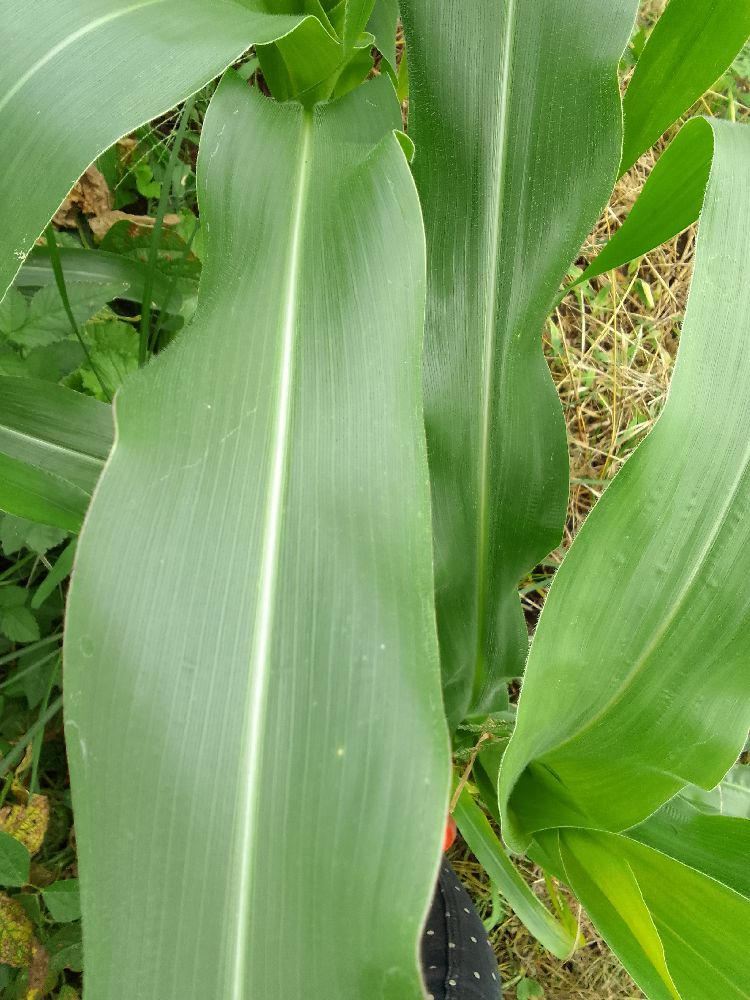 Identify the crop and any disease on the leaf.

maize, healthy
